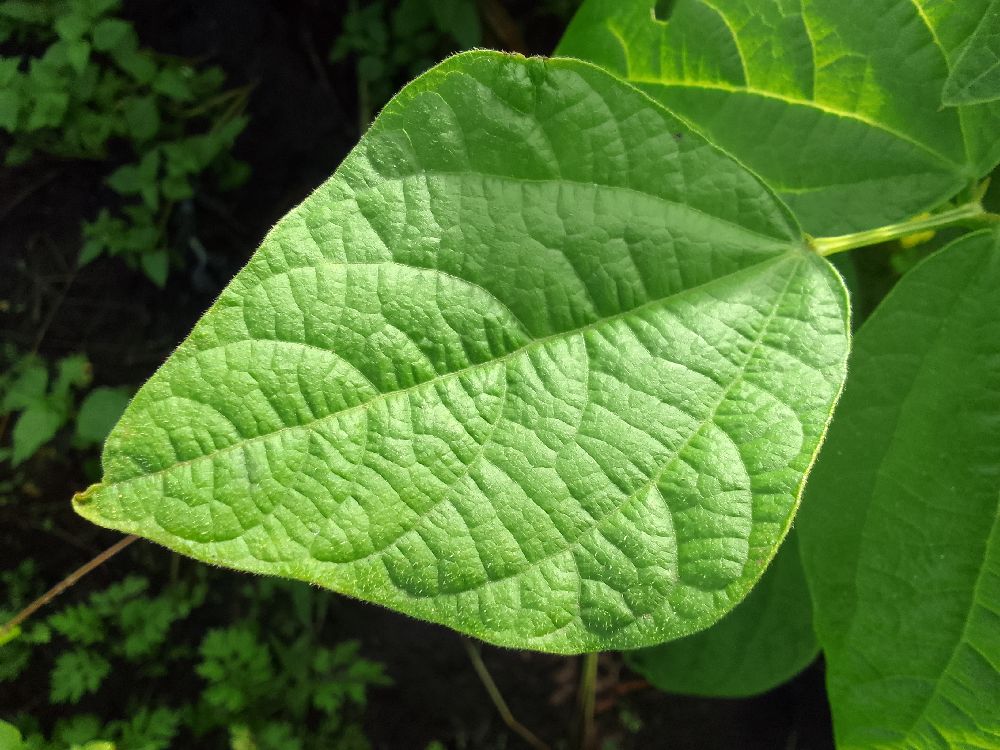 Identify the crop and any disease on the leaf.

common bean, healthy
